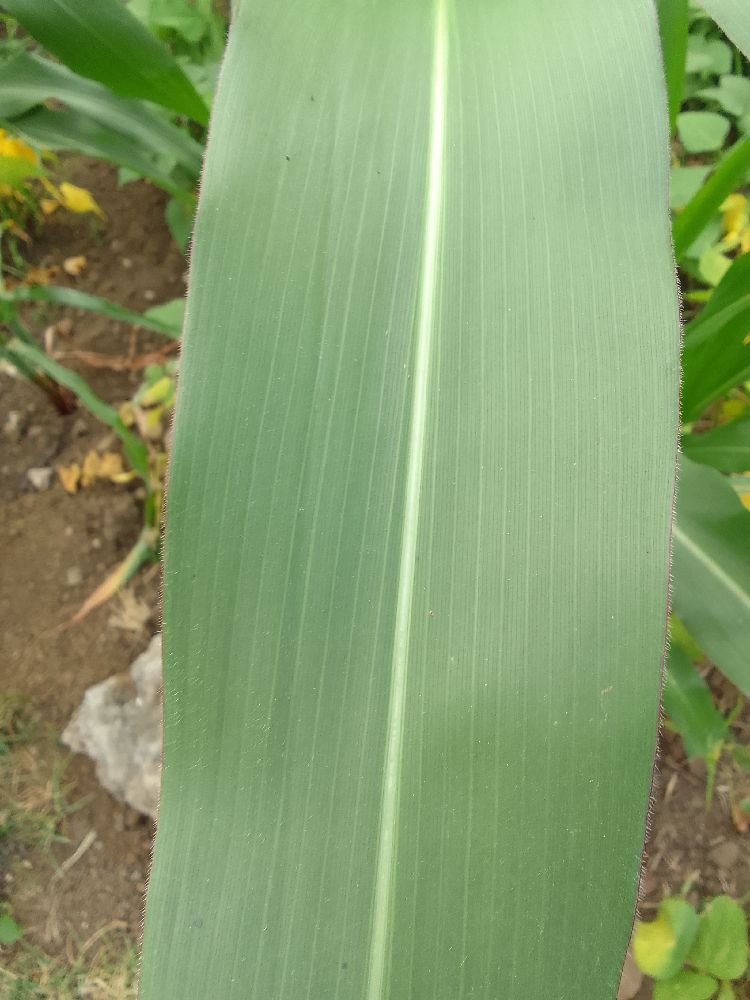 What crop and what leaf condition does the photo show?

maize, healthy
